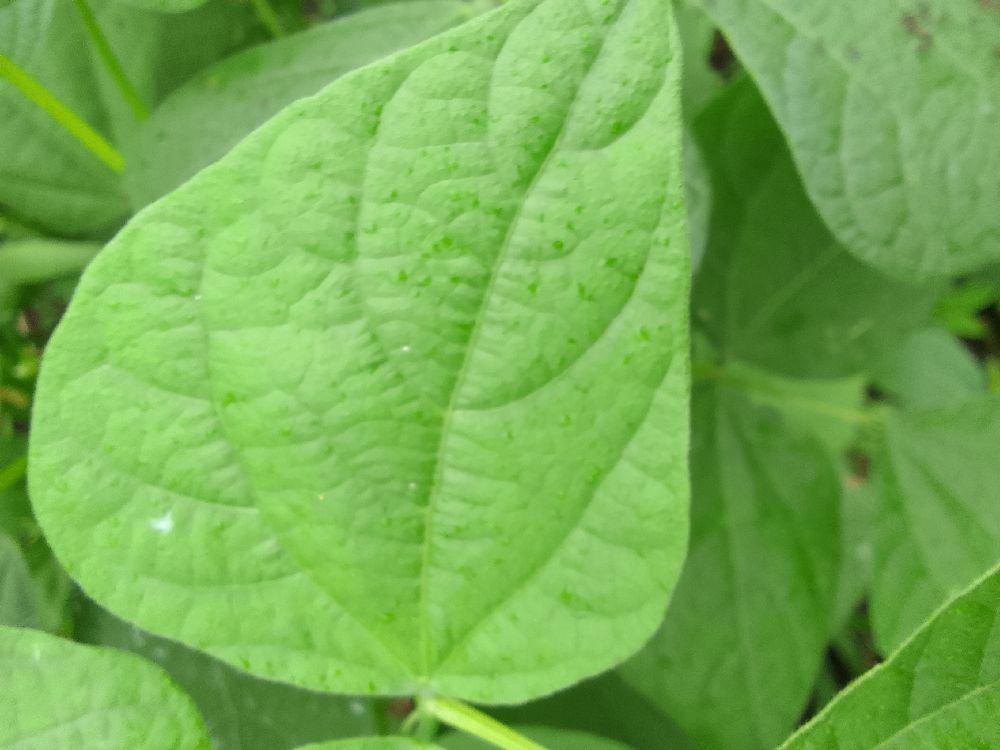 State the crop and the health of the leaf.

common bean, healthy
